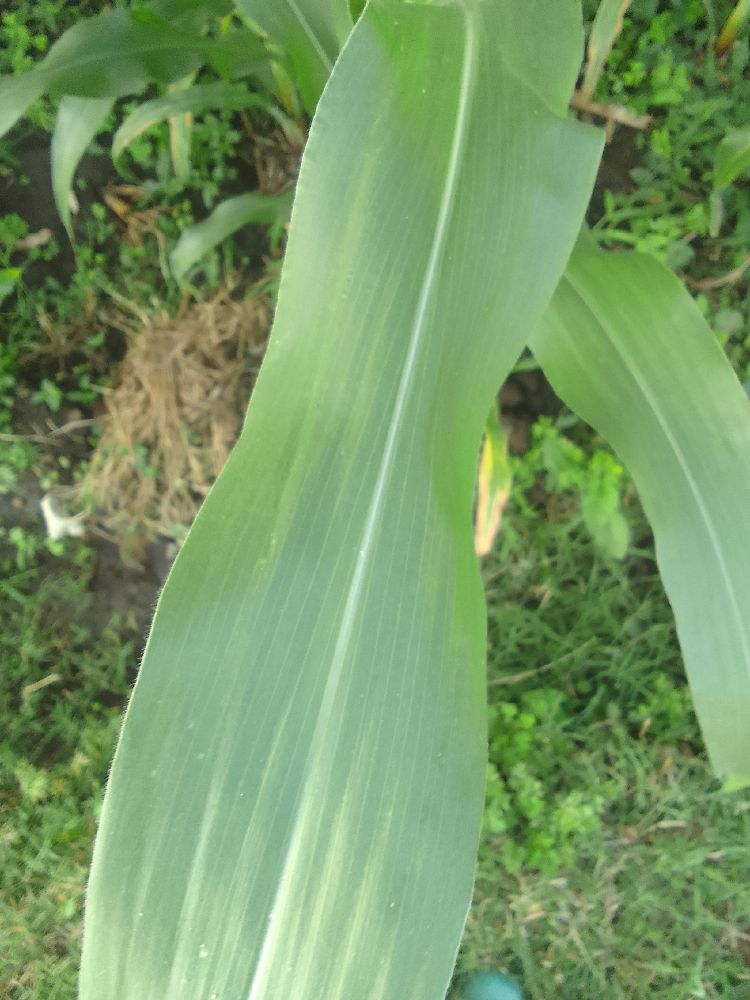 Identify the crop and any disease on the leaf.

maize, healthy
